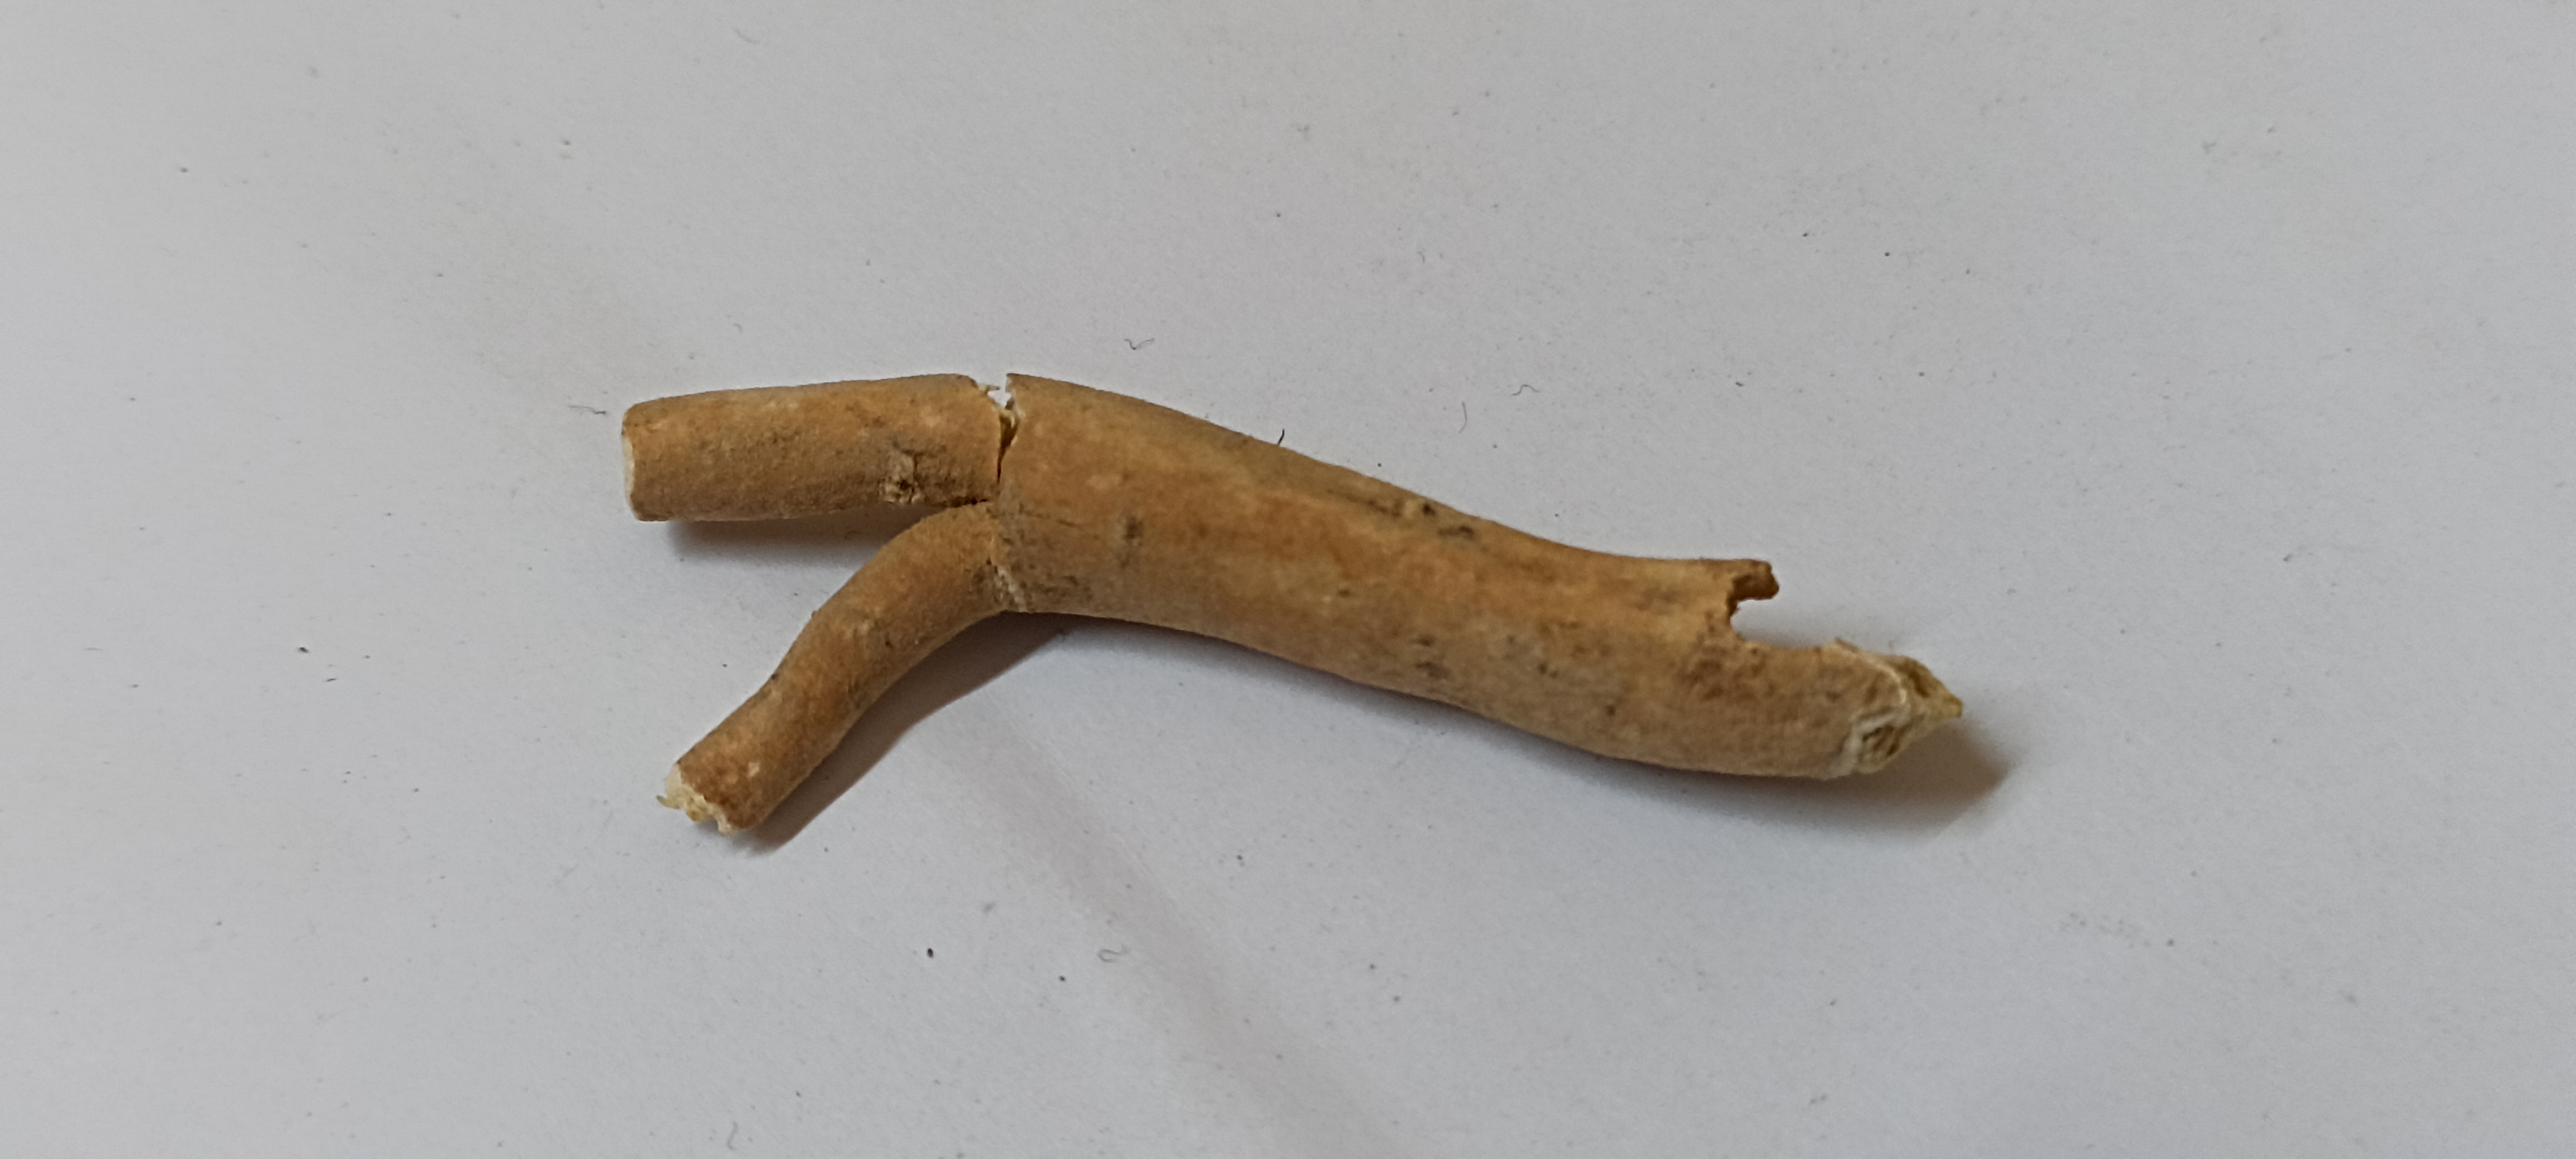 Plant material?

ashwagandha
